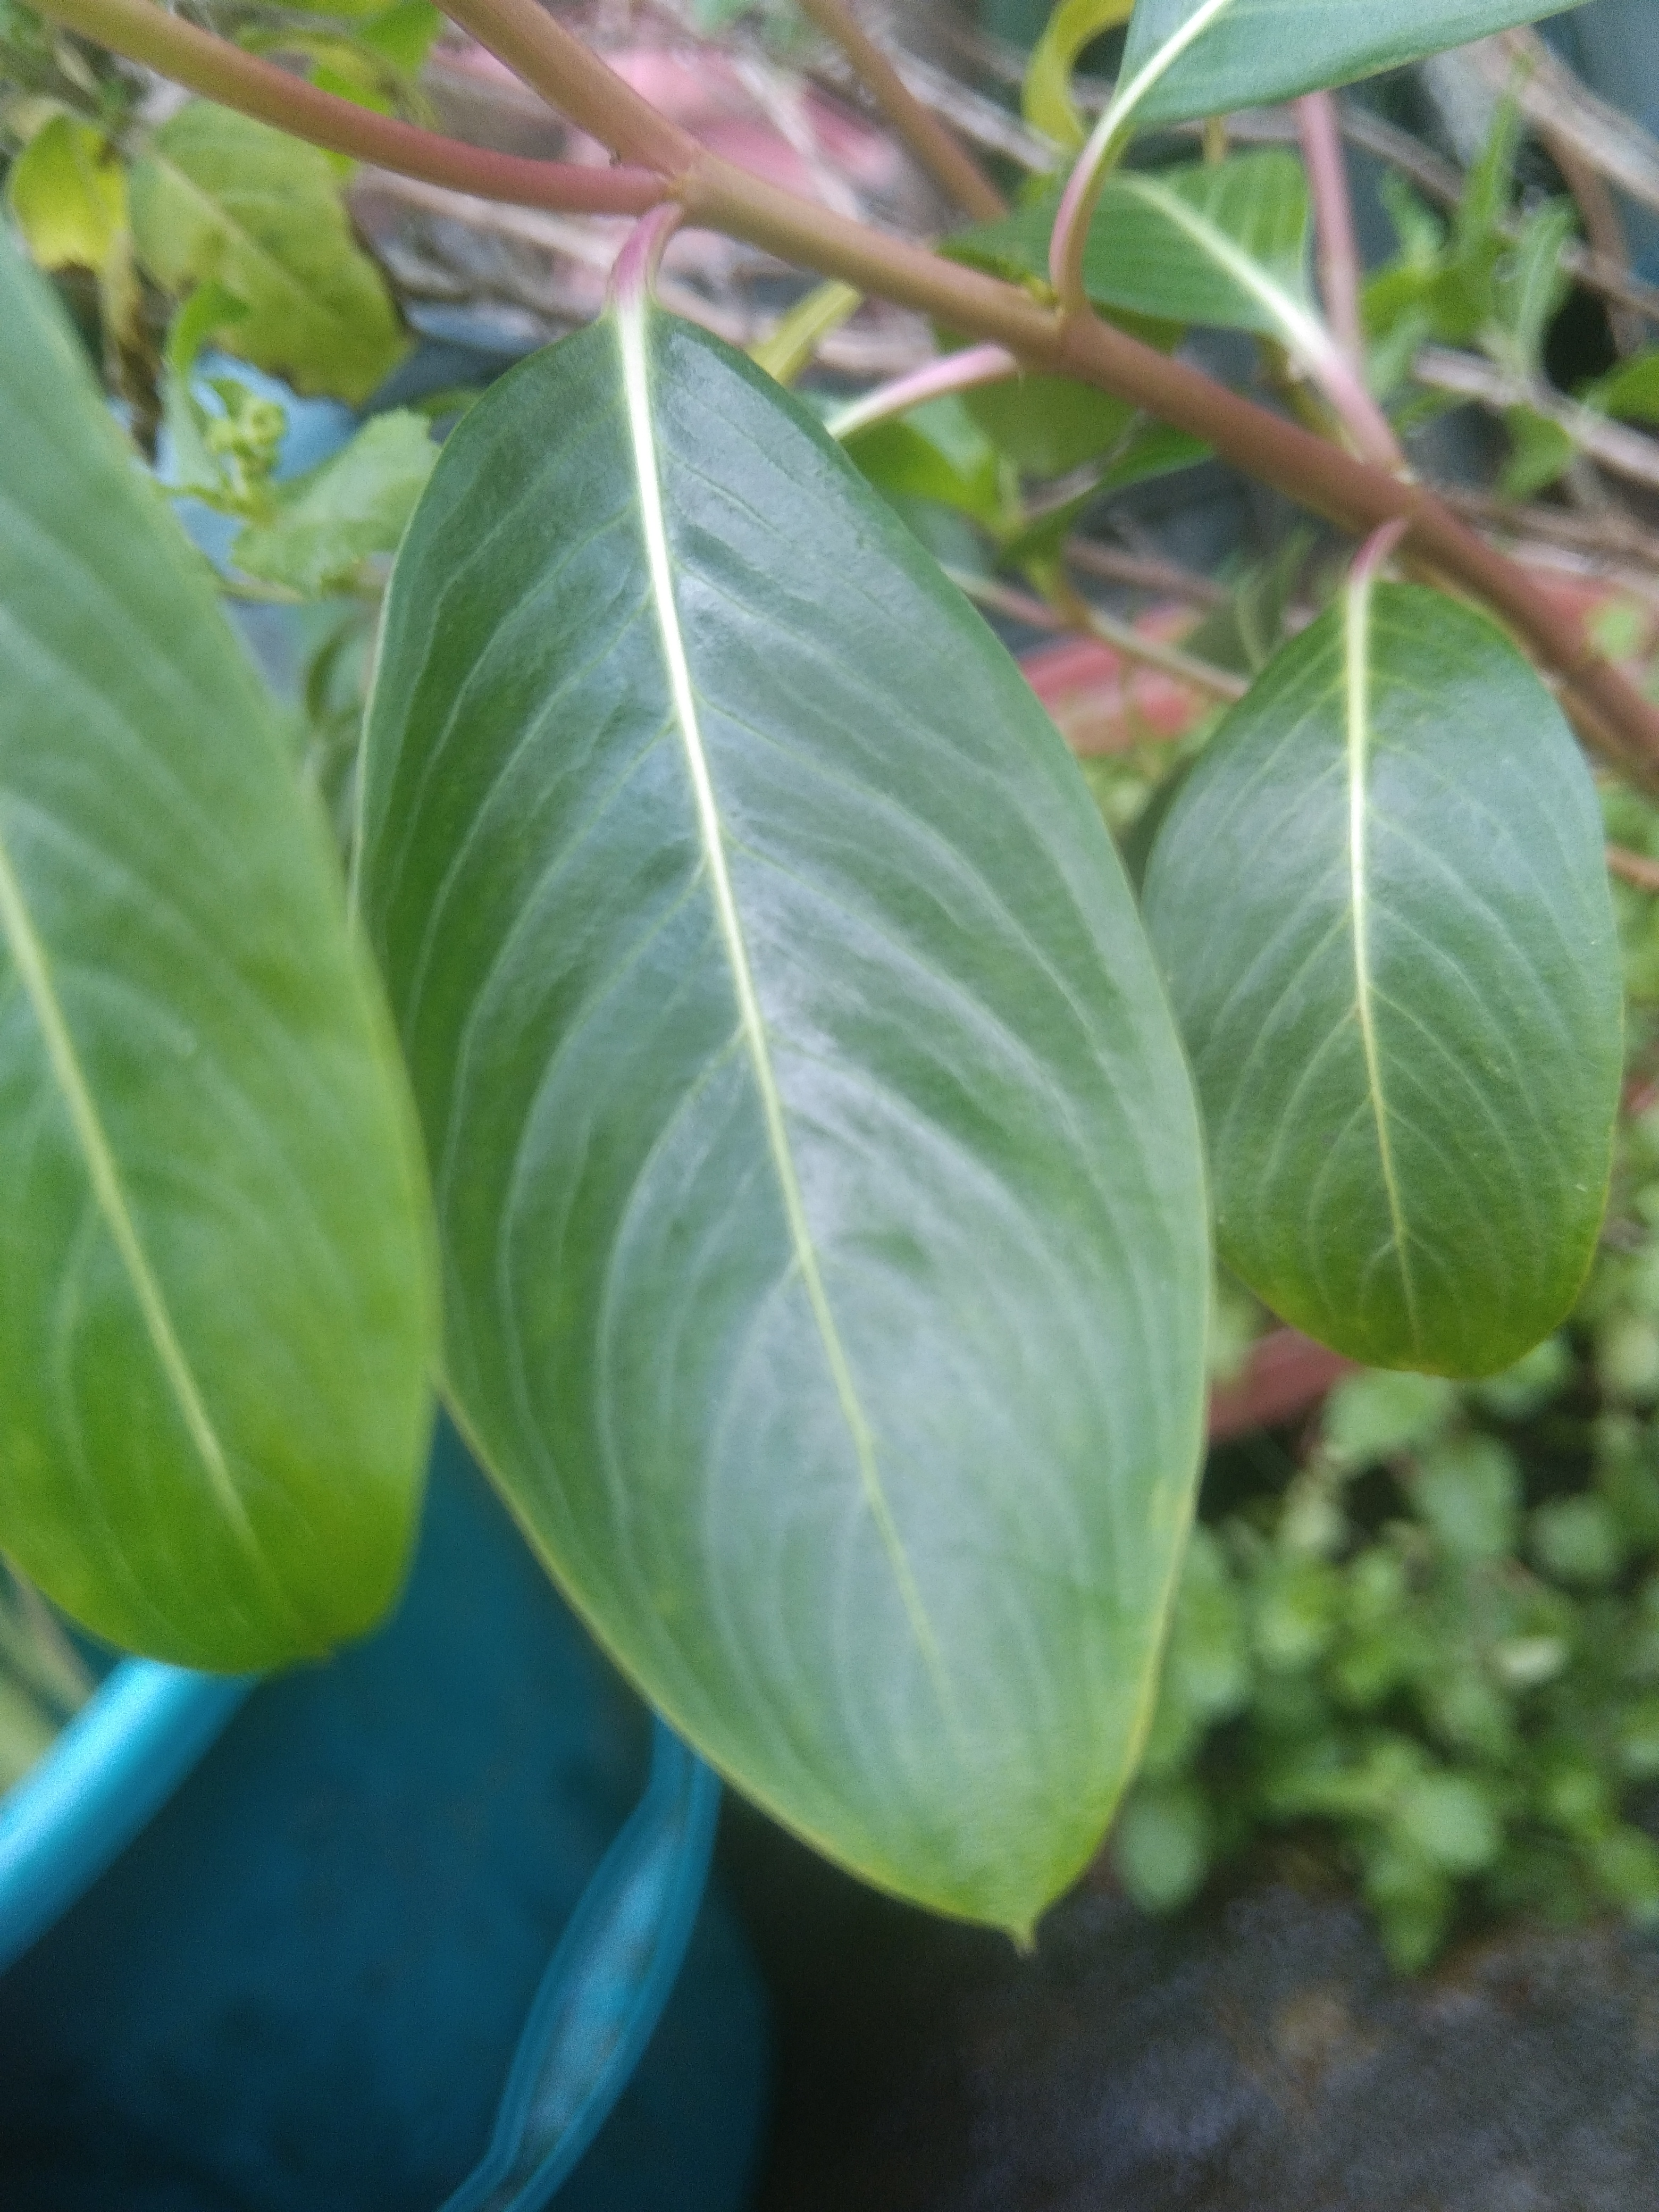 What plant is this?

rose periwinkle
